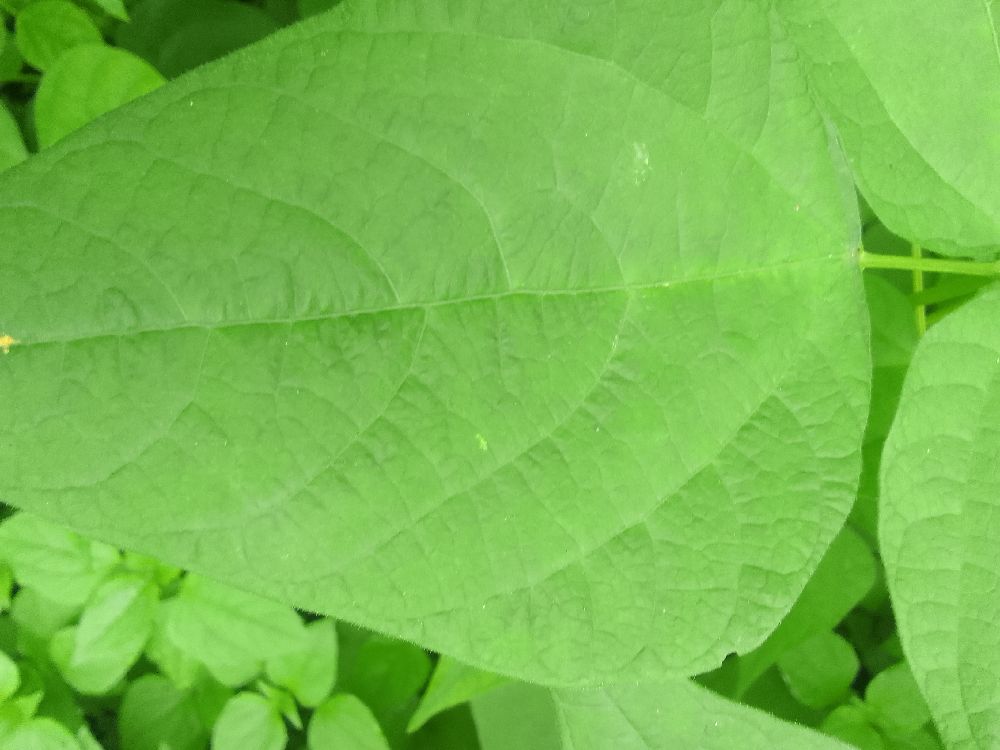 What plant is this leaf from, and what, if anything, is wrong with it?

common bean, healthy
